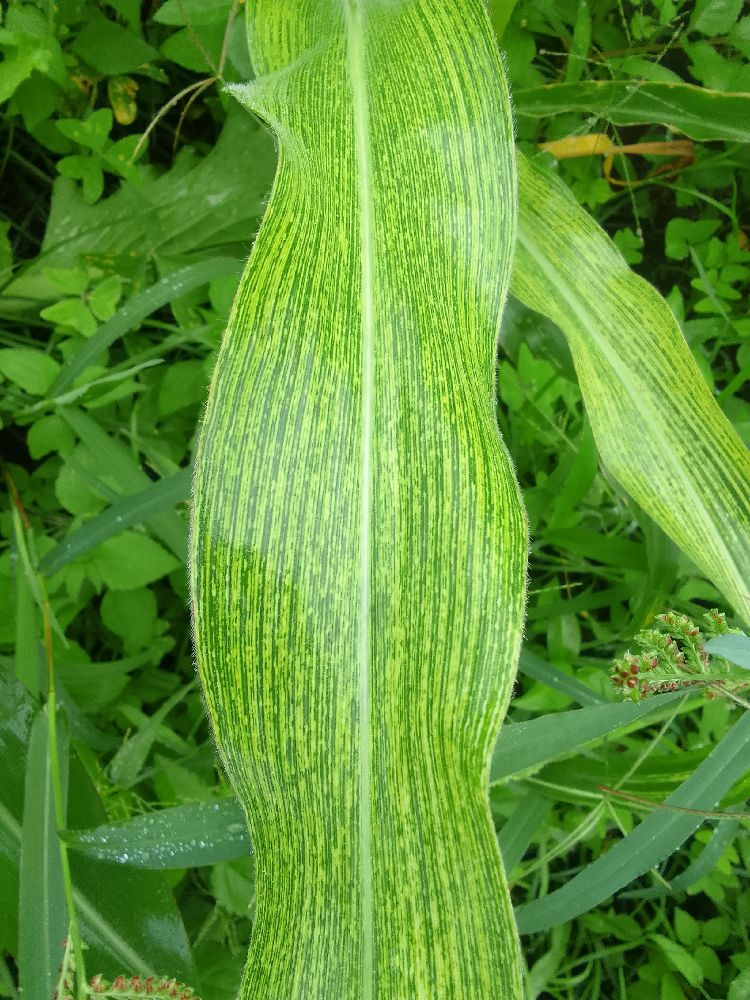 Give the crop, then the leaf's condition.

maize, maize streak virus
